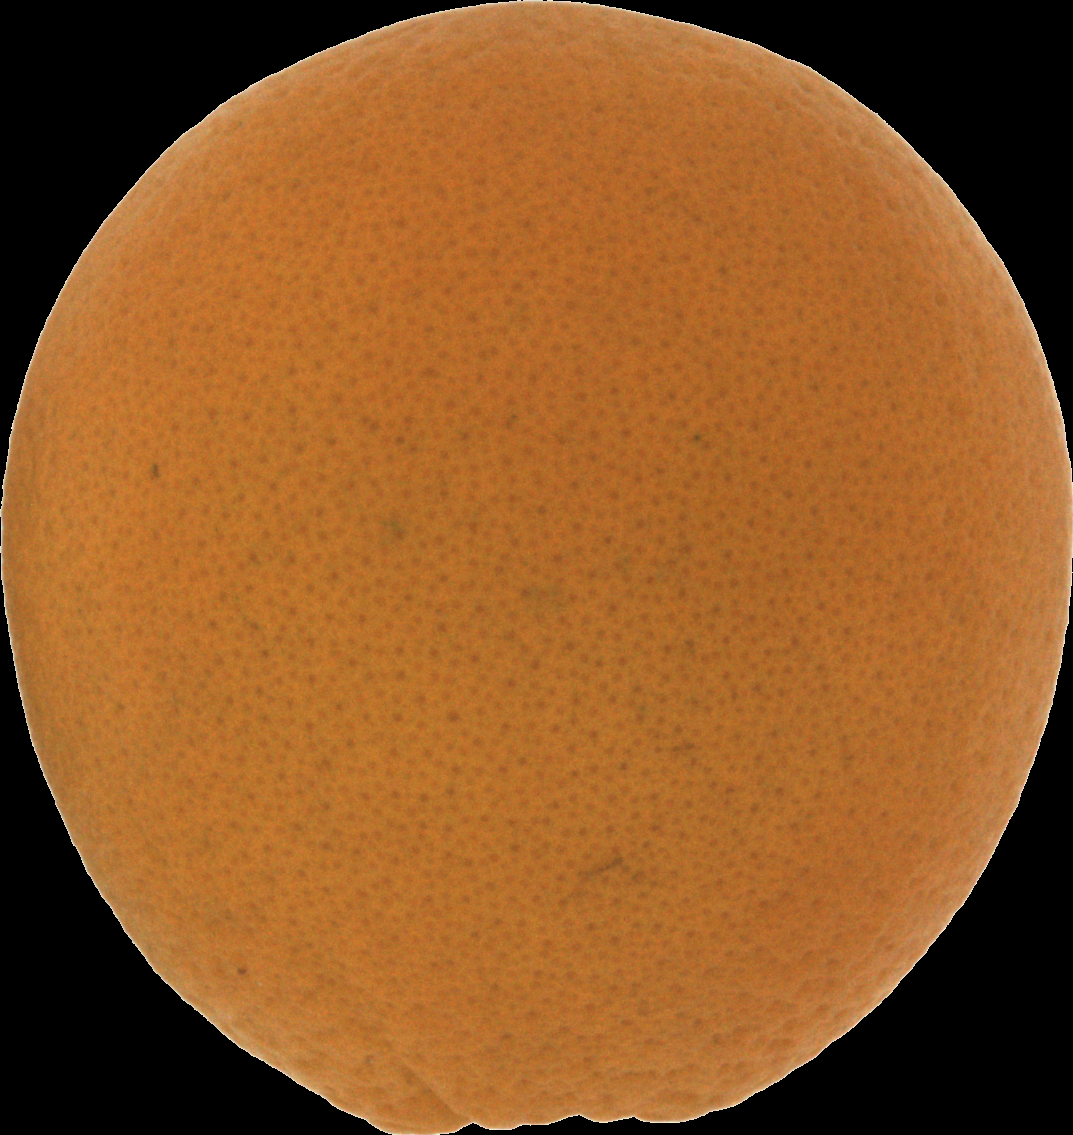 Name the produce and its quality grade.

orange, good
